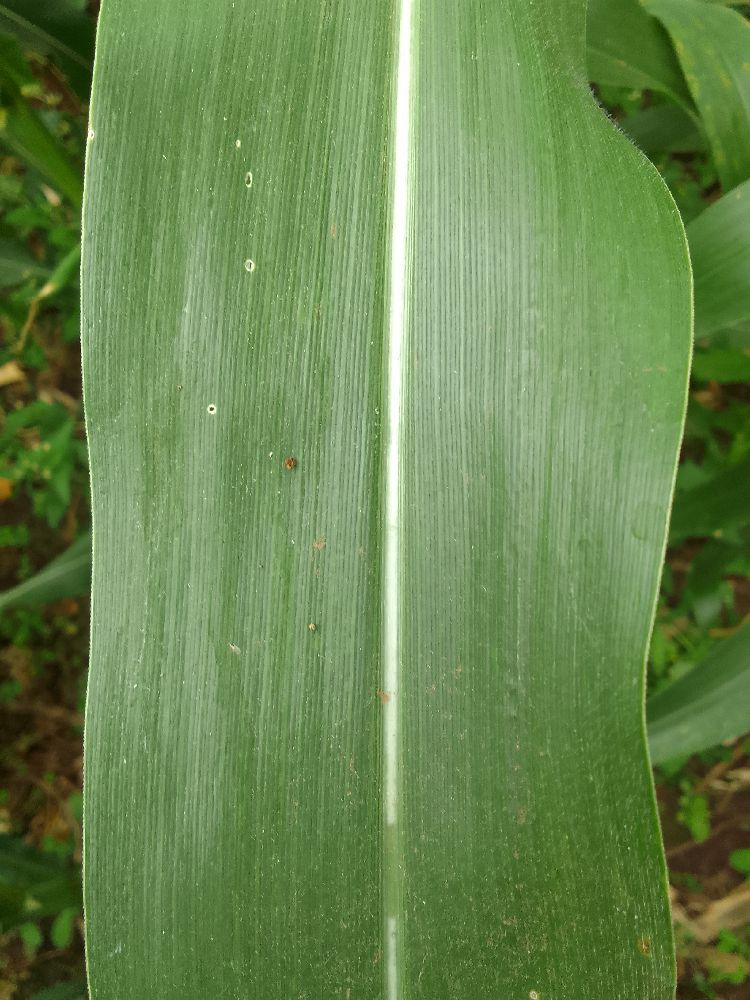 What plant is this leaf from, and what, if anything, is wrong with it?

maize, healthy
